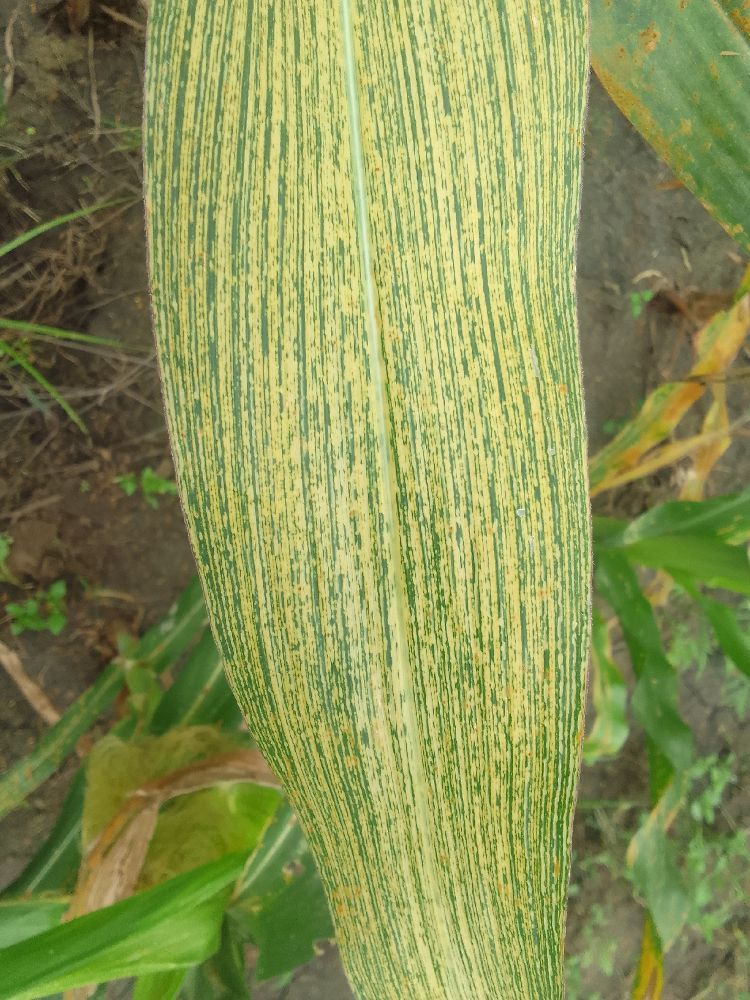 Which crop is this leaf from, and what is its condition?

maize, maize streak virus
